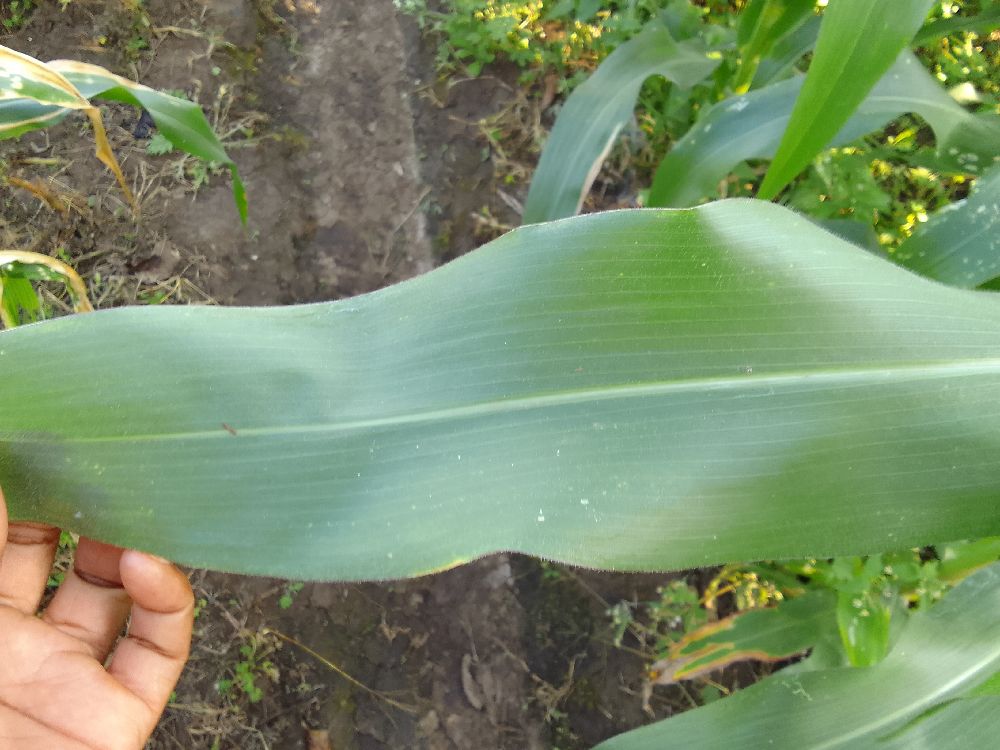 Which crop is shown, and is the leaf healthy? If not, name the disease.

maize, healthy
